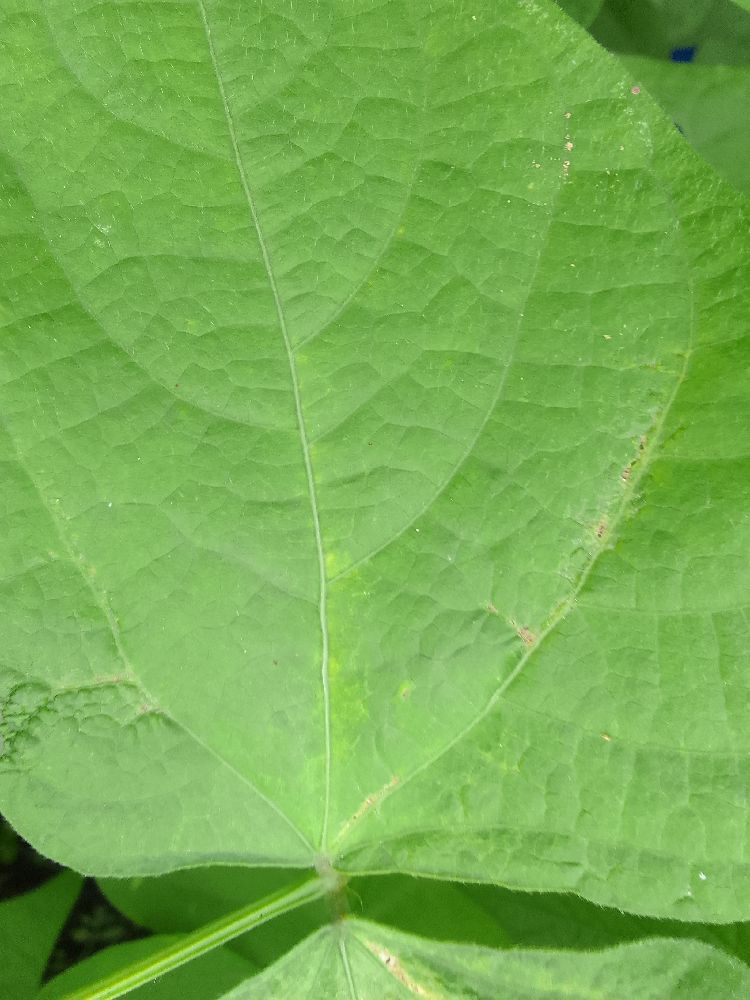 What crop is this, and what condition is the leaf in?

common bean, healthy
